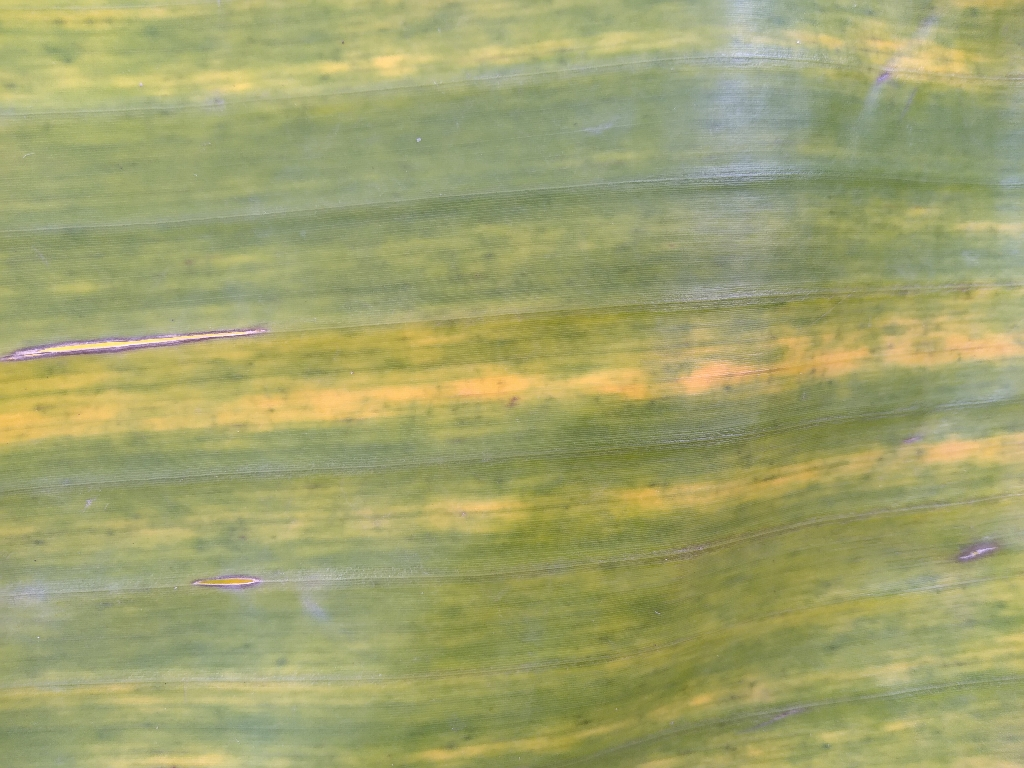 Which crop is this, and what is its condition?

banana, fusarium wilt race 1
